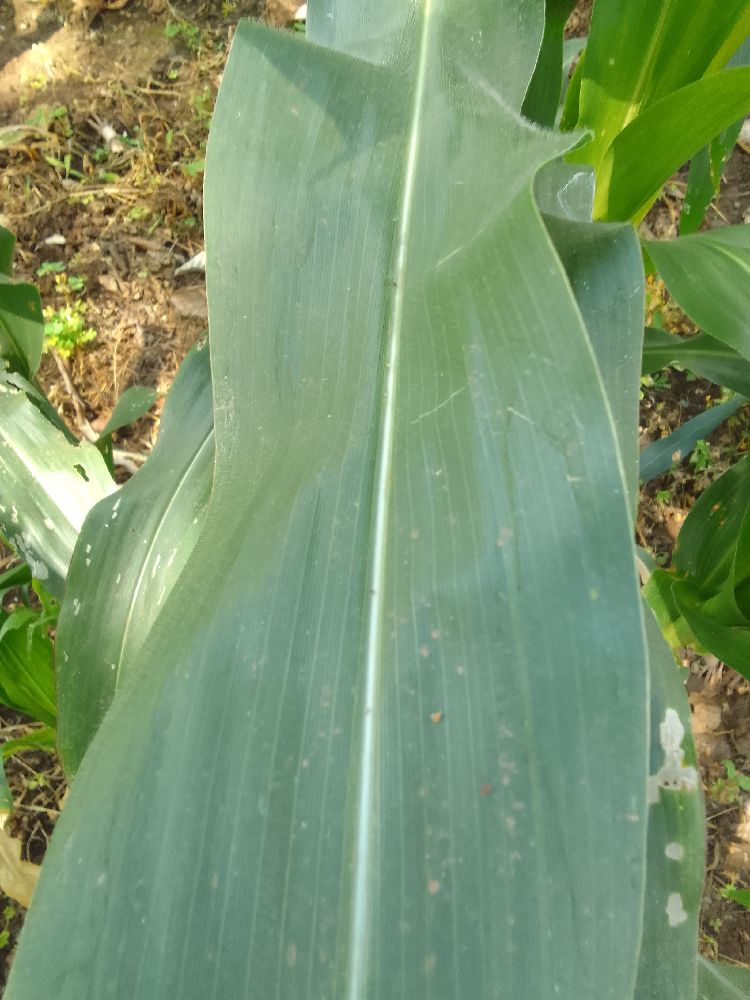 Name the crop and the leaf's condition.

maize, healthy
